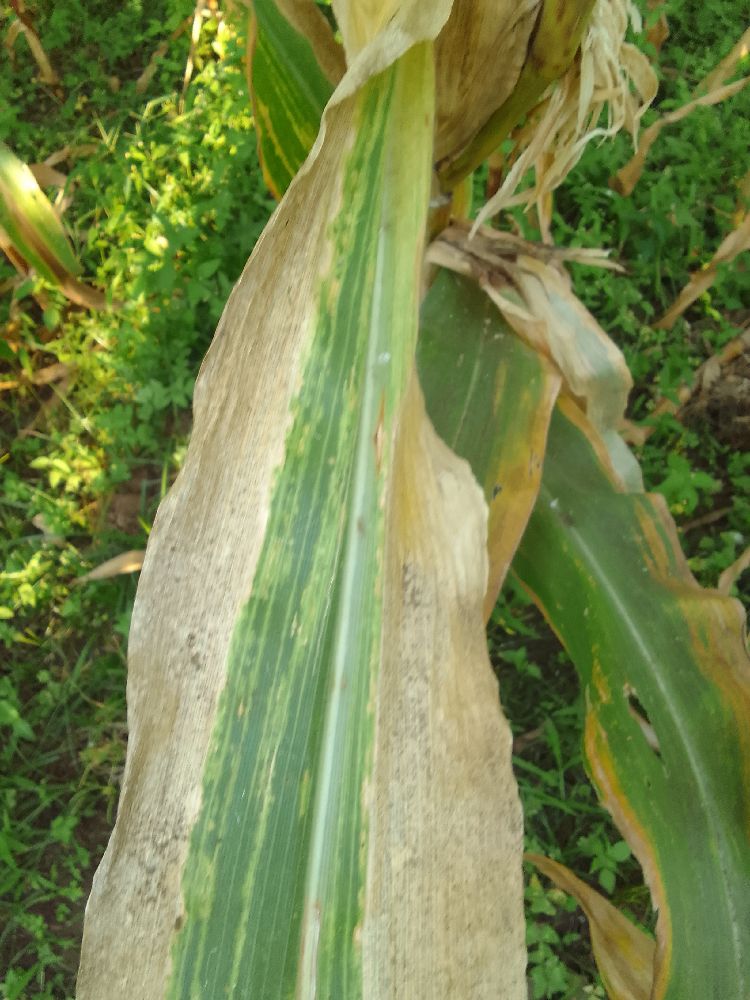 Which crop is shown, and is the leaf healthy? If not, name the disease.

maize, maize lethal necrosis
